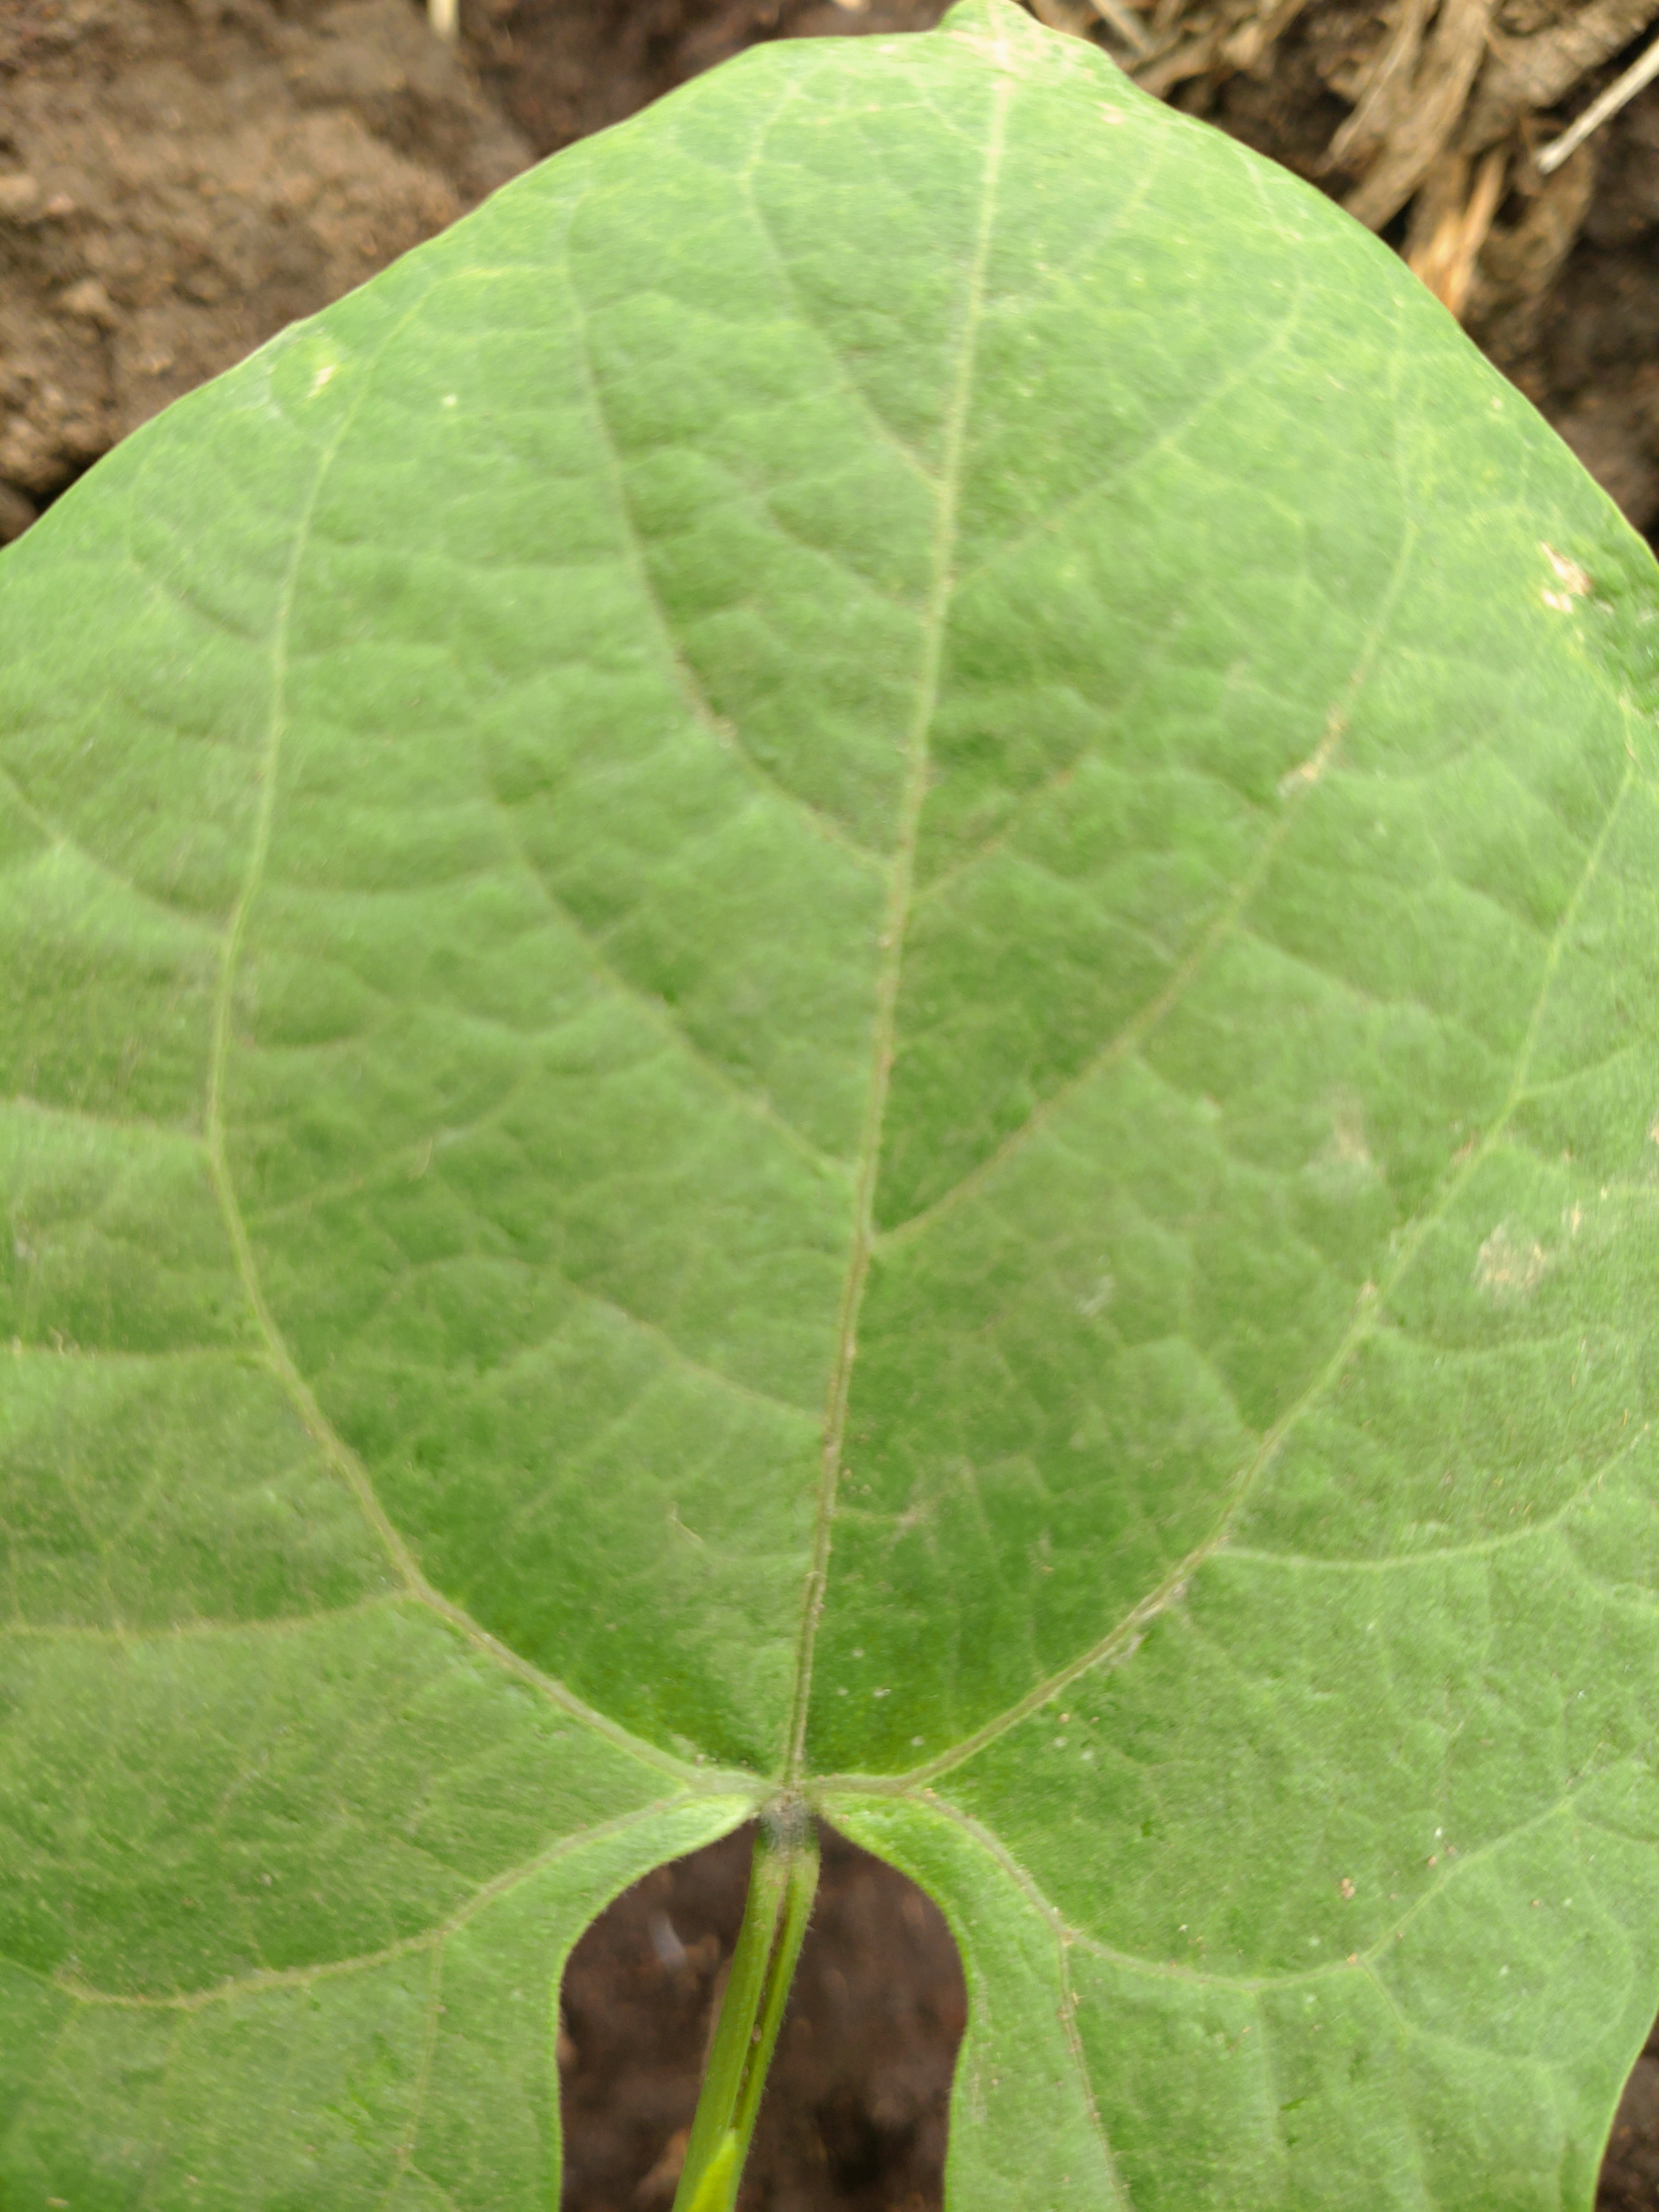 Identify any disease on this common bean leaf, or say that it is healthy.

healthy
